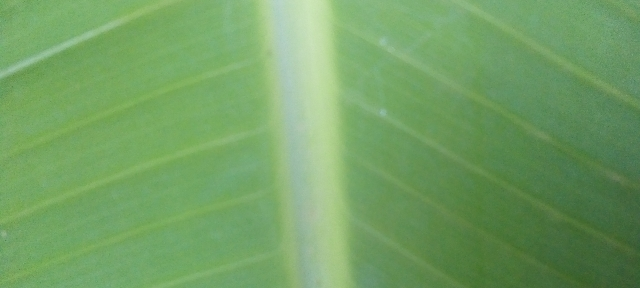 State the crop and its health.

banana, healthy
